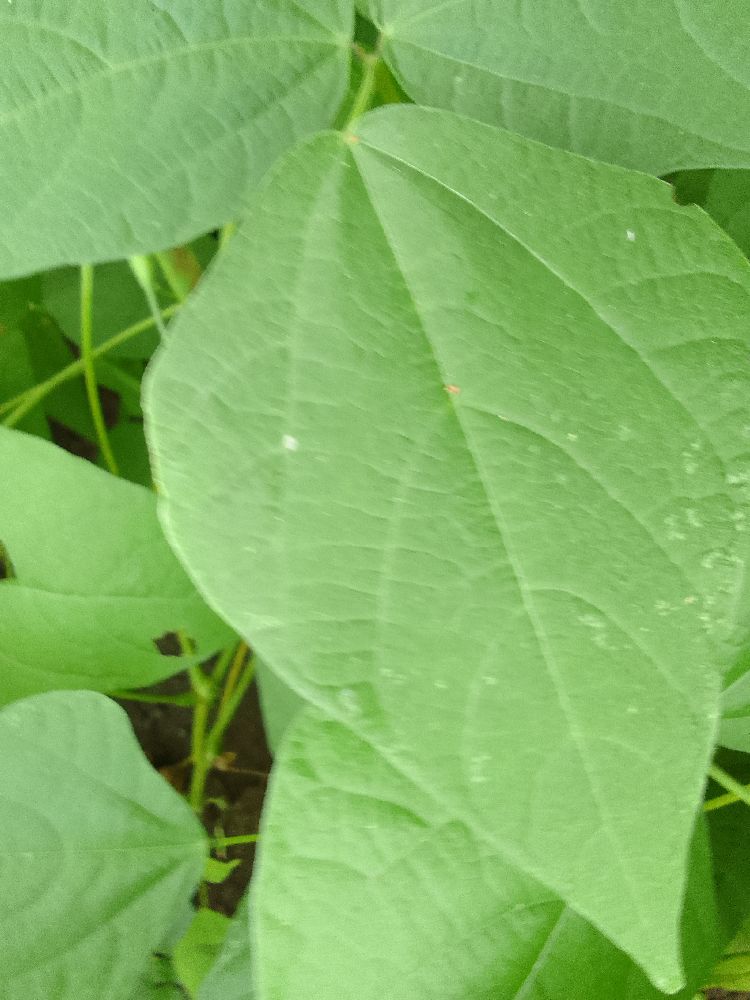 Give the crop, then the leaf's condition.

common bean, healthy
